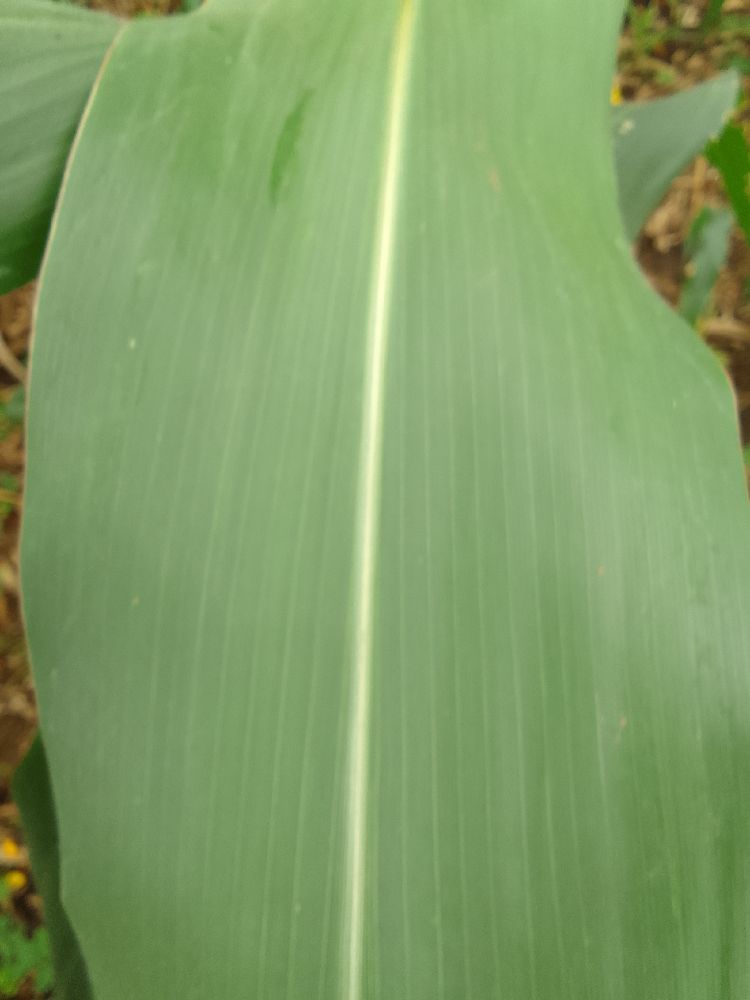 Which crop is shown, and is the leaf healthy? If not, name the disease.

maize, healthy
